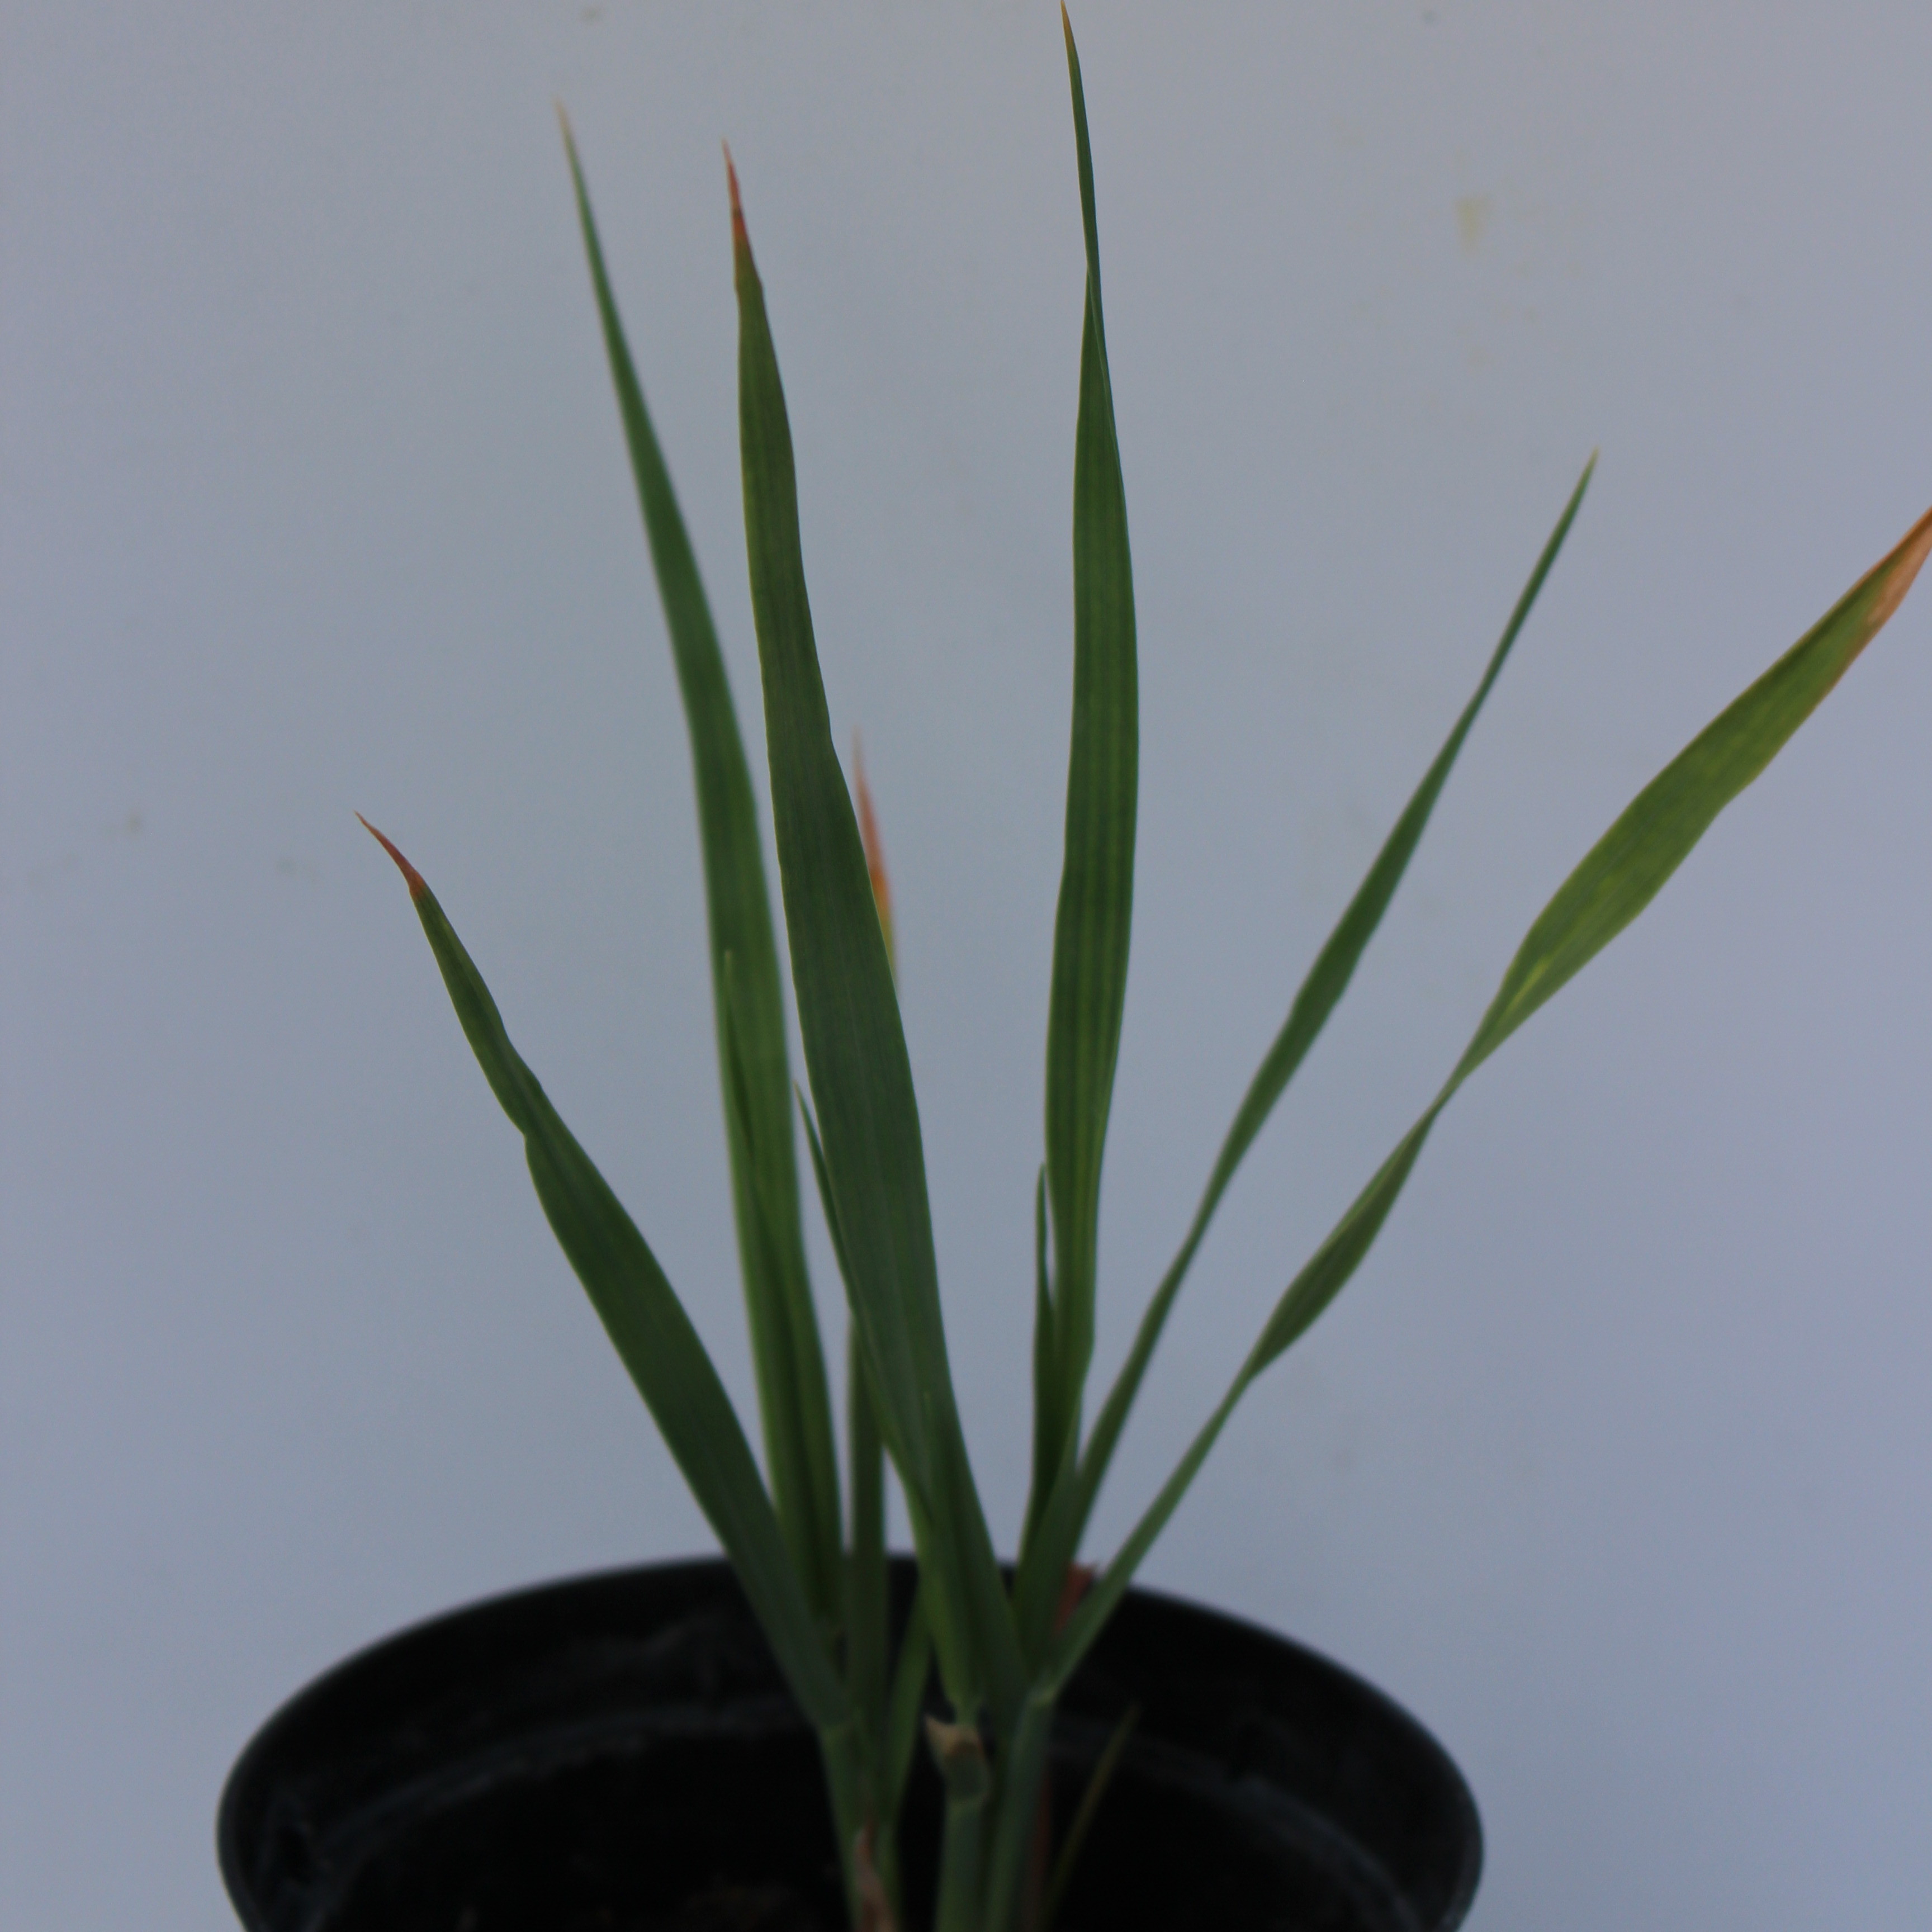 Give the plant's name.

Avena sterilis
